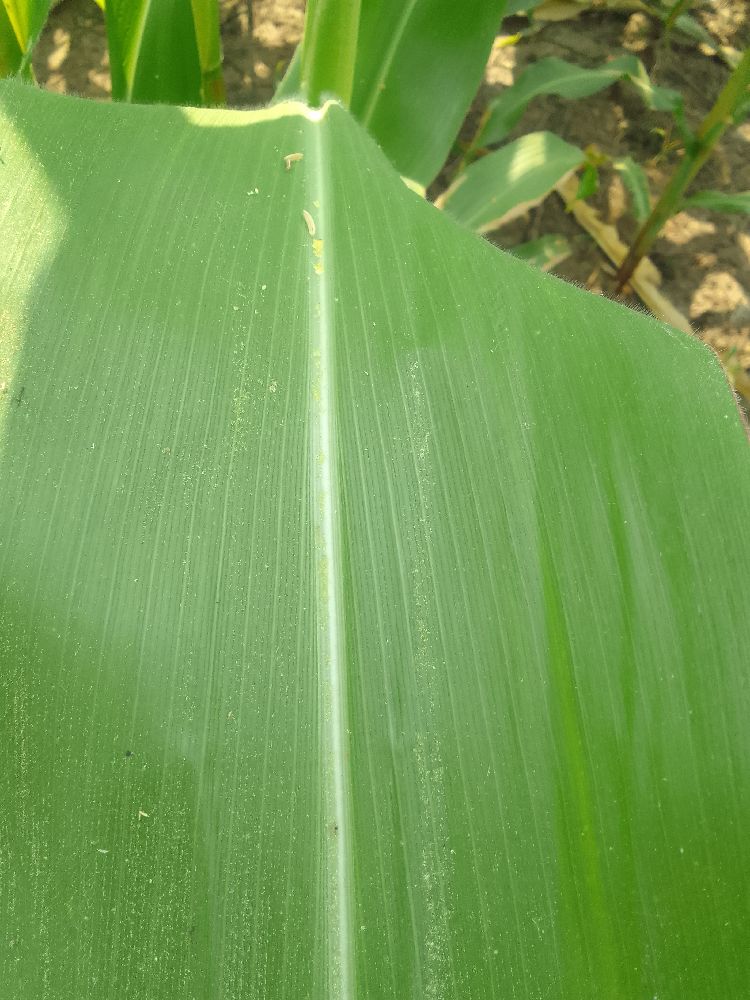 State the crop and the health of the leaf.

maize, healthy
